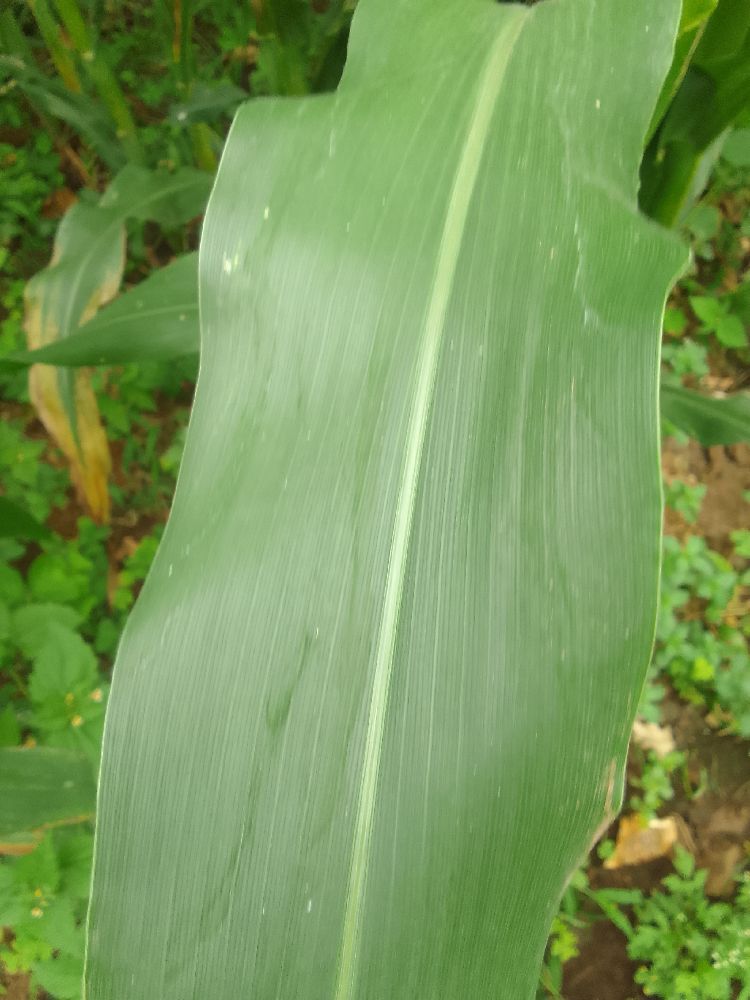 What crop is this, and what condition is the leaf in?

maize, healthy
